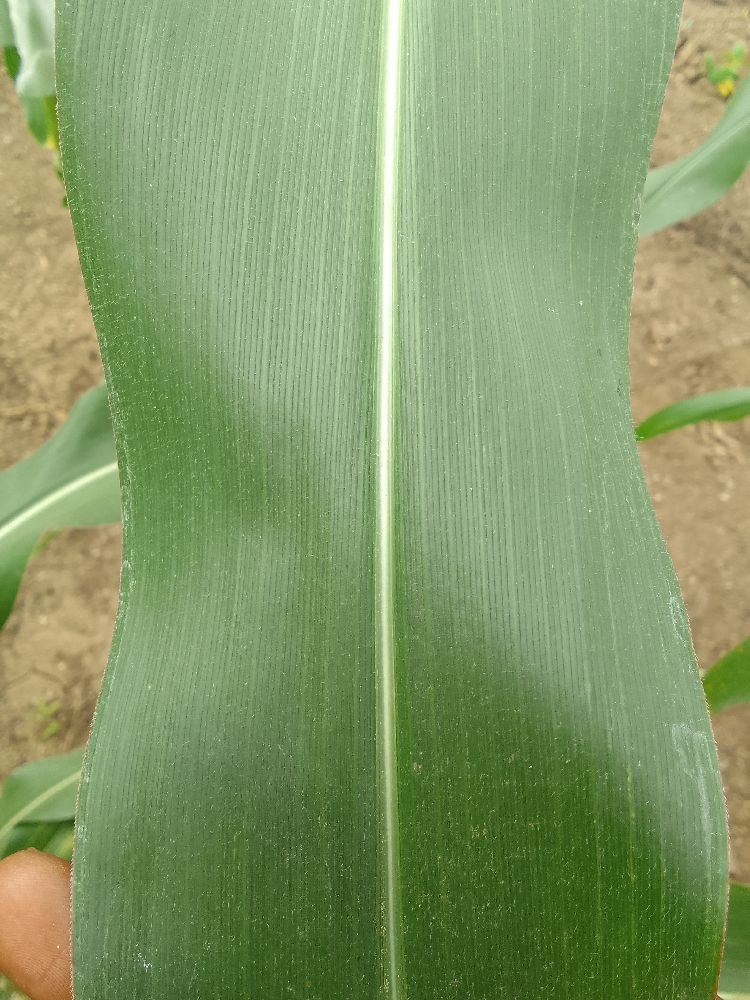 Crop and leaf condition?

maize, healthy
